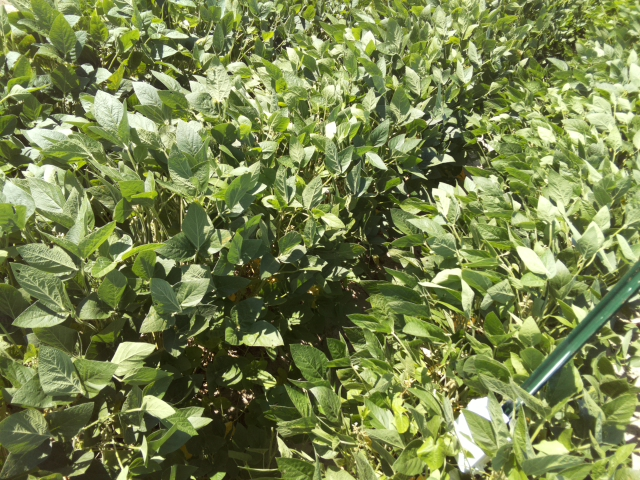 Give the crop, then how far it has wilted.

soybean, leaflets folding inward at secondary pulvinus with no turgor loss in leaflets or petioles
